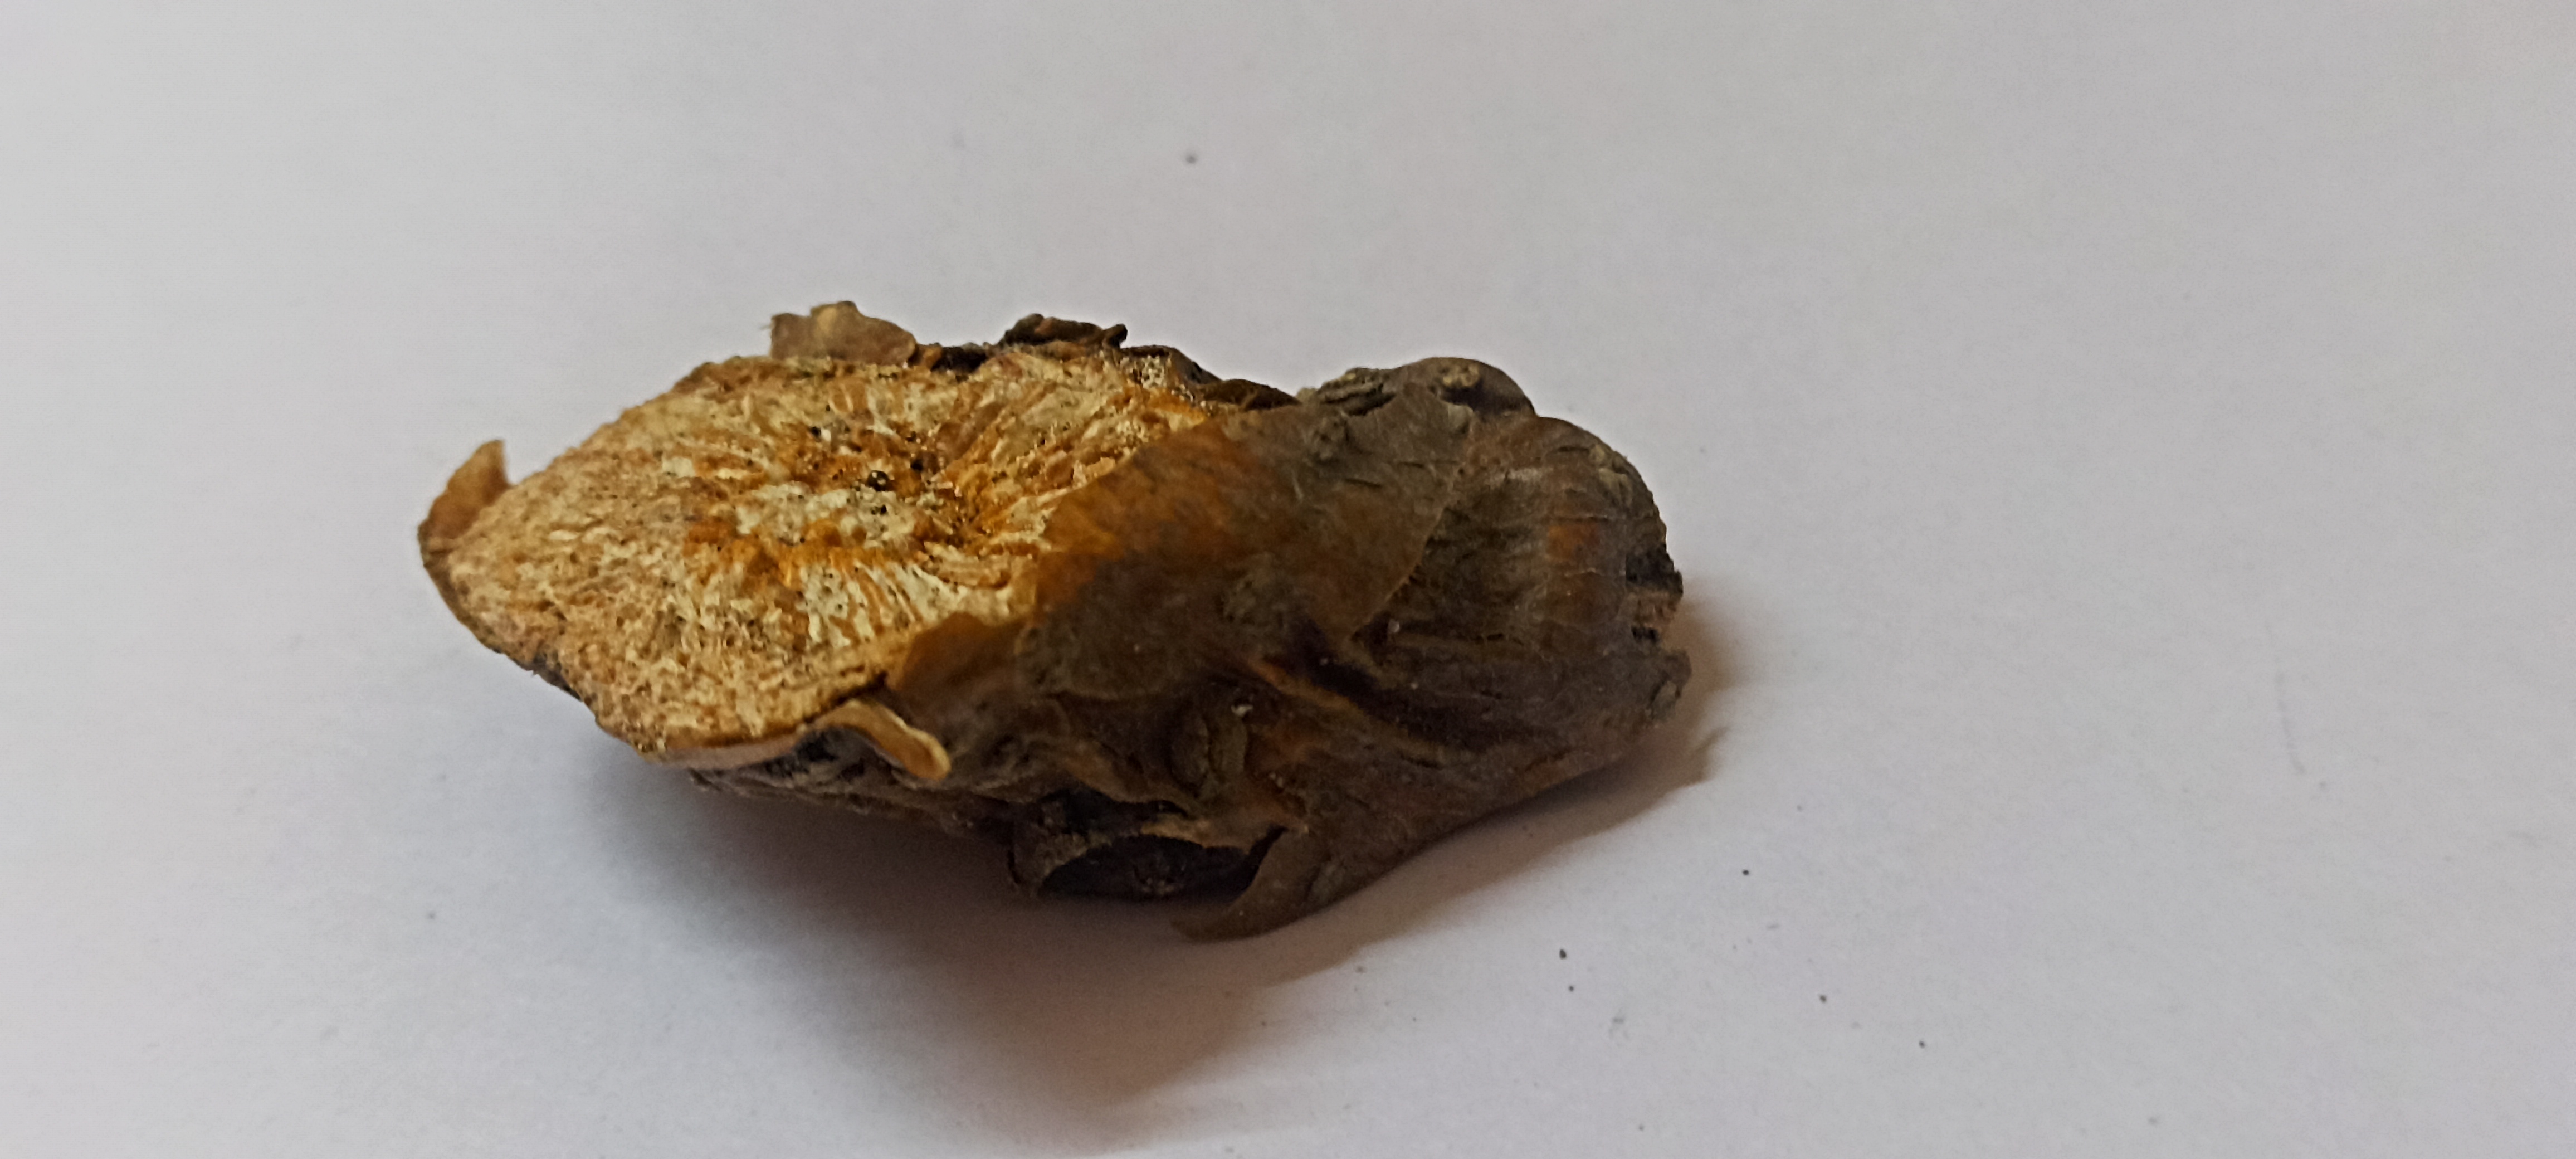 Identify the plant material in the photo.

gulvel
